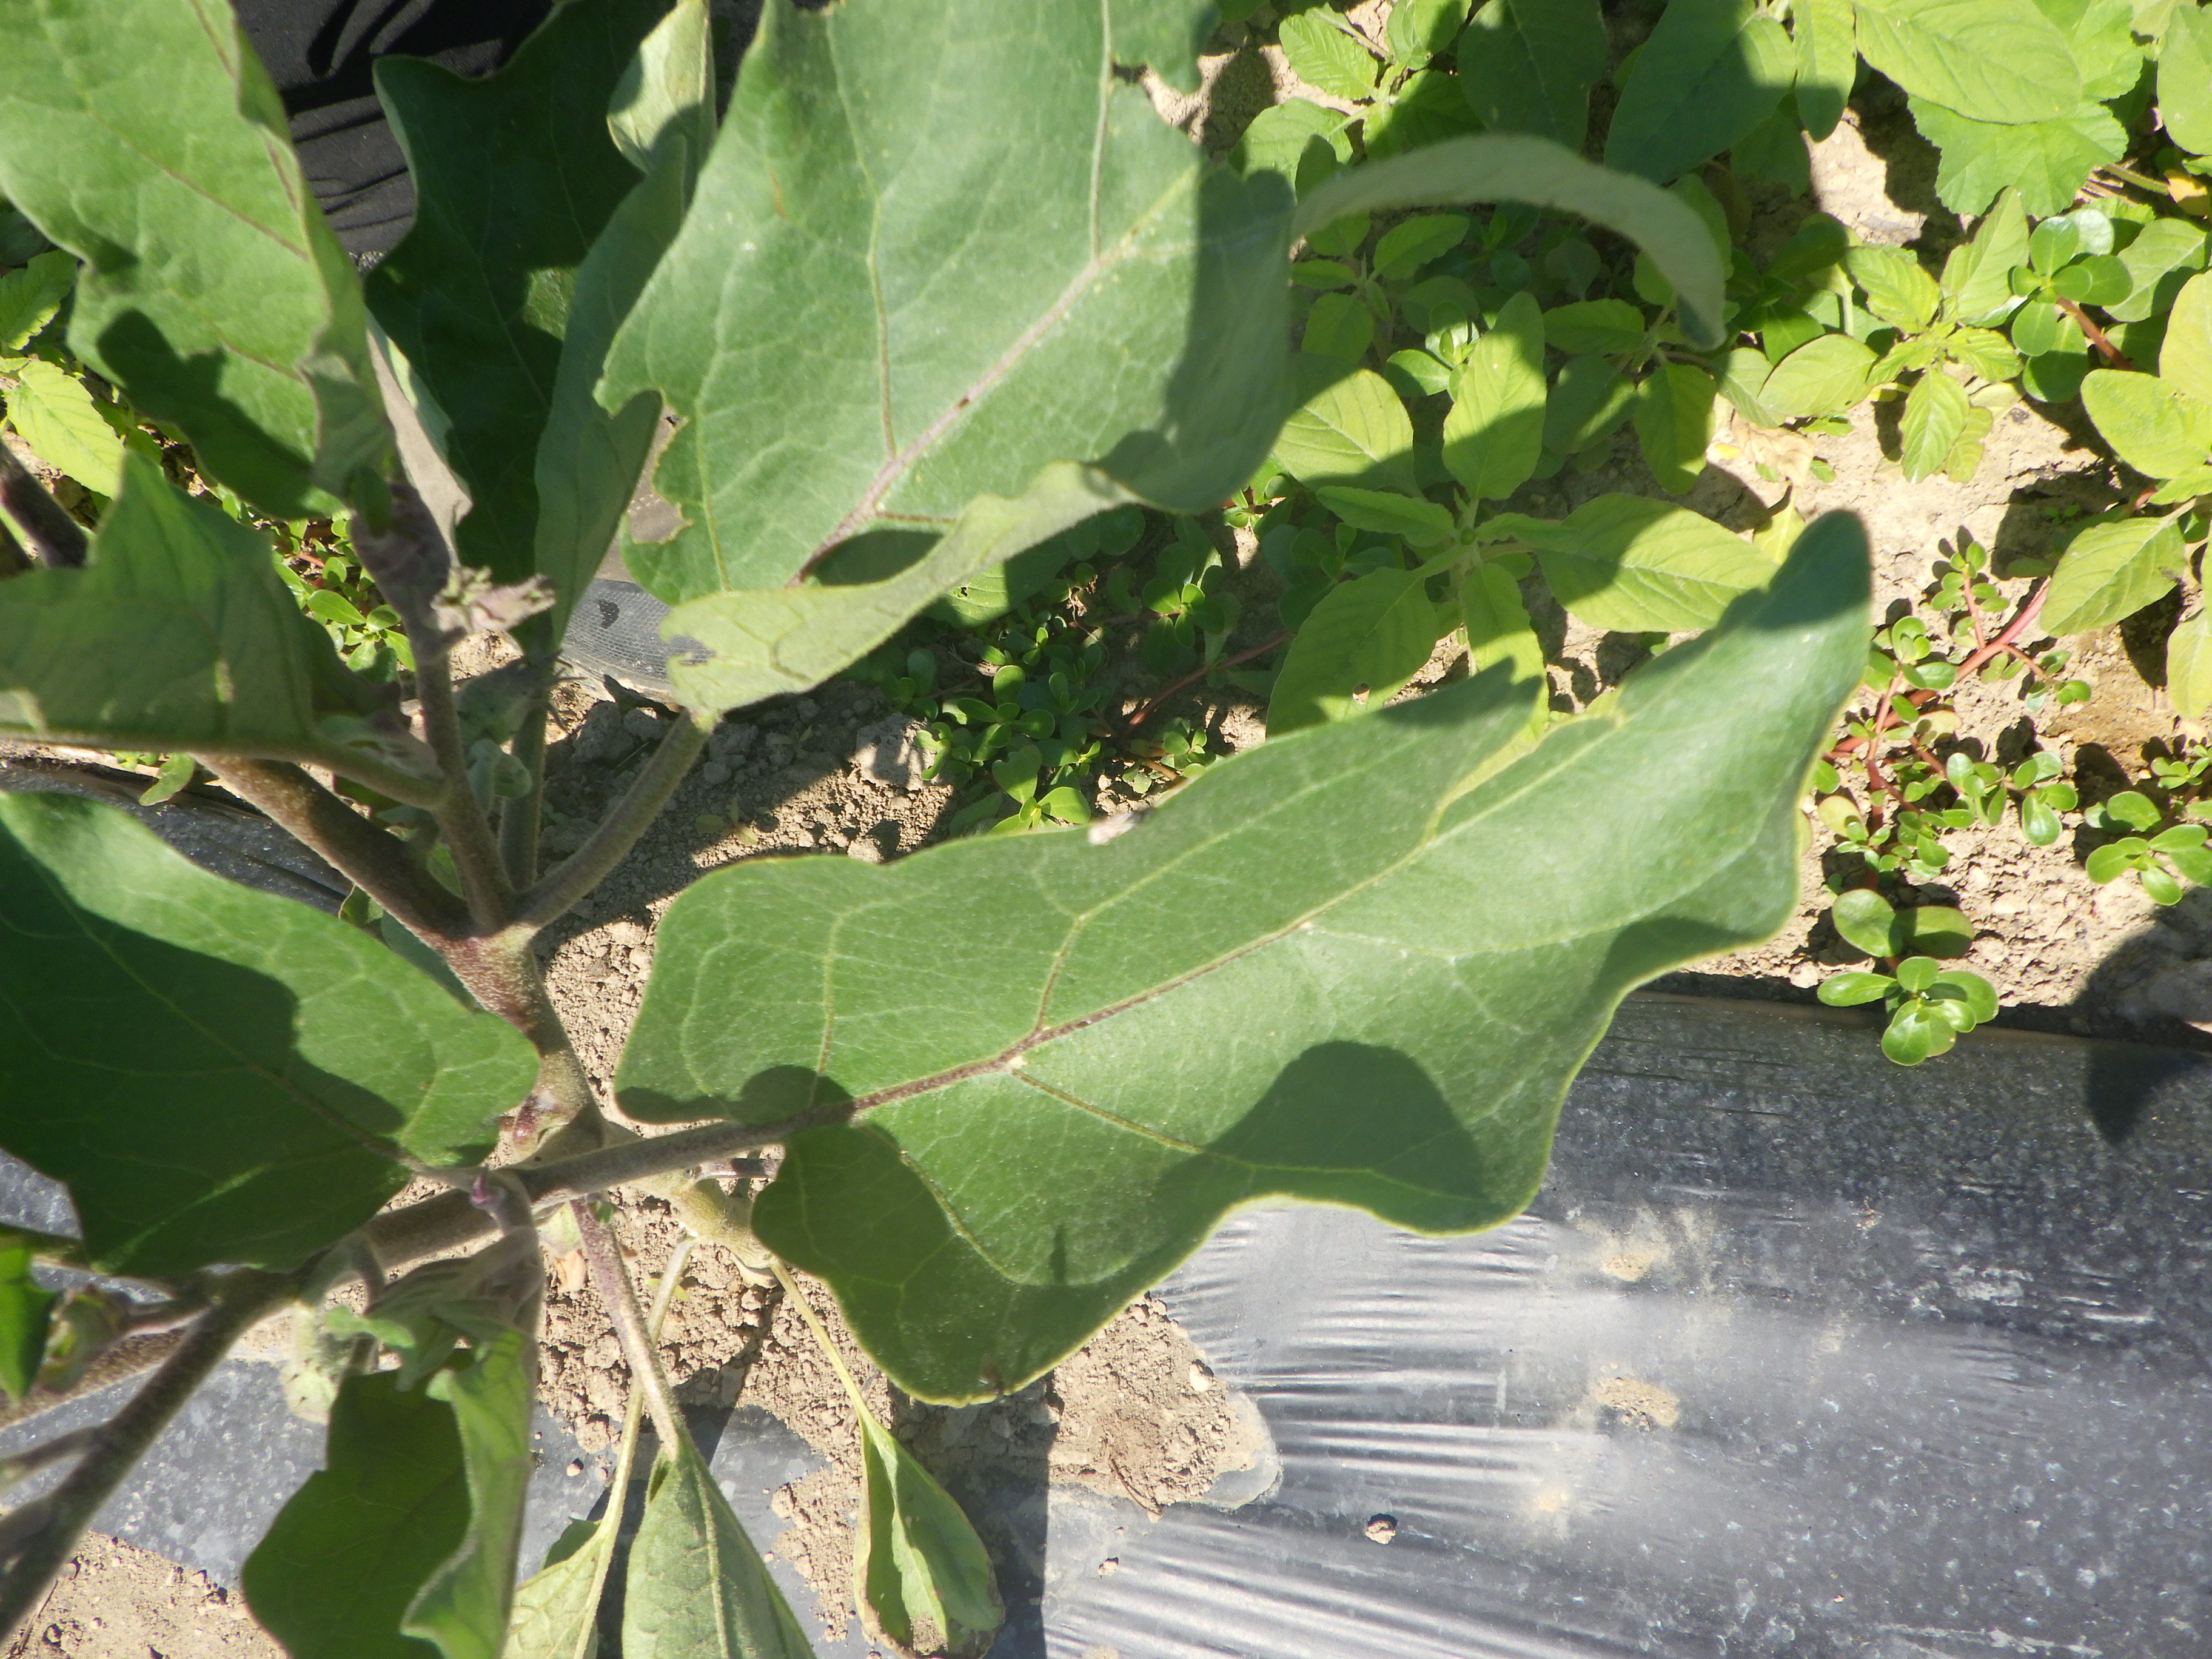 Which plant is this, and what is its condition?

aubergine, colorado potato beetle
